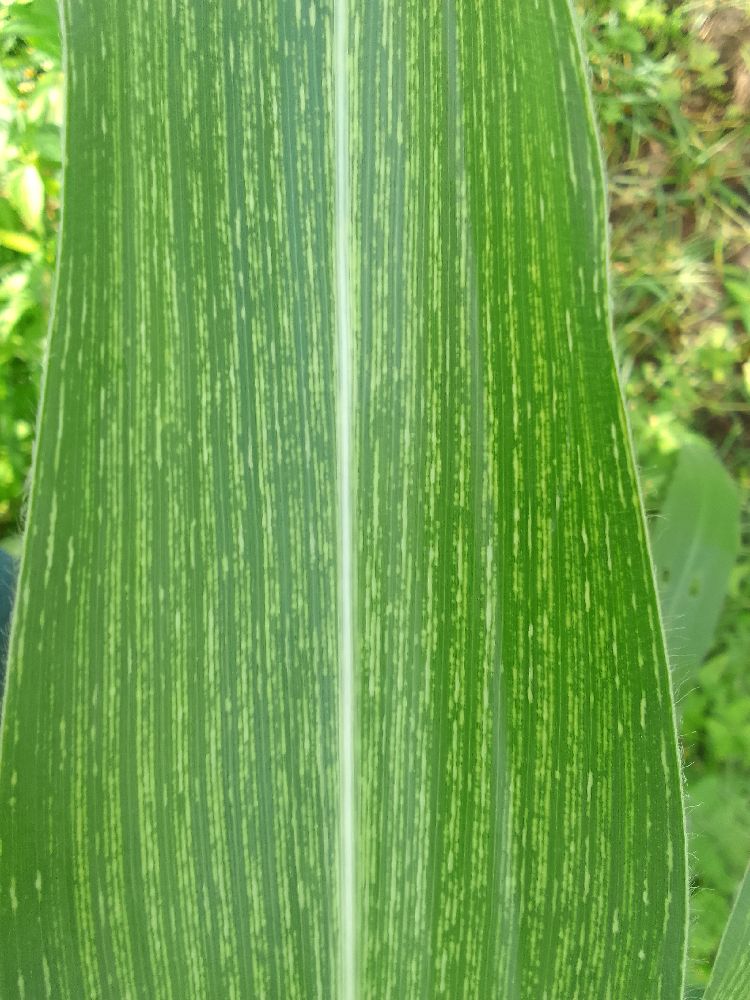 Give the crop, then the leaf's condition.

maize, maize streak virus
